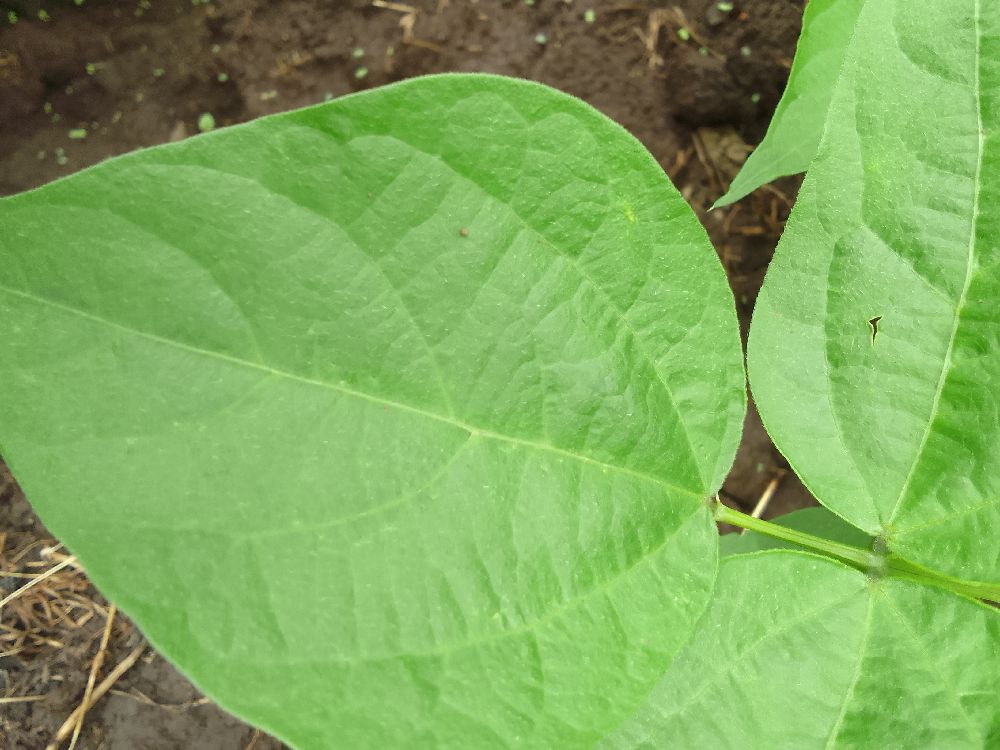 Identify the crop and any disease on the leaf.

common bean, healthy
